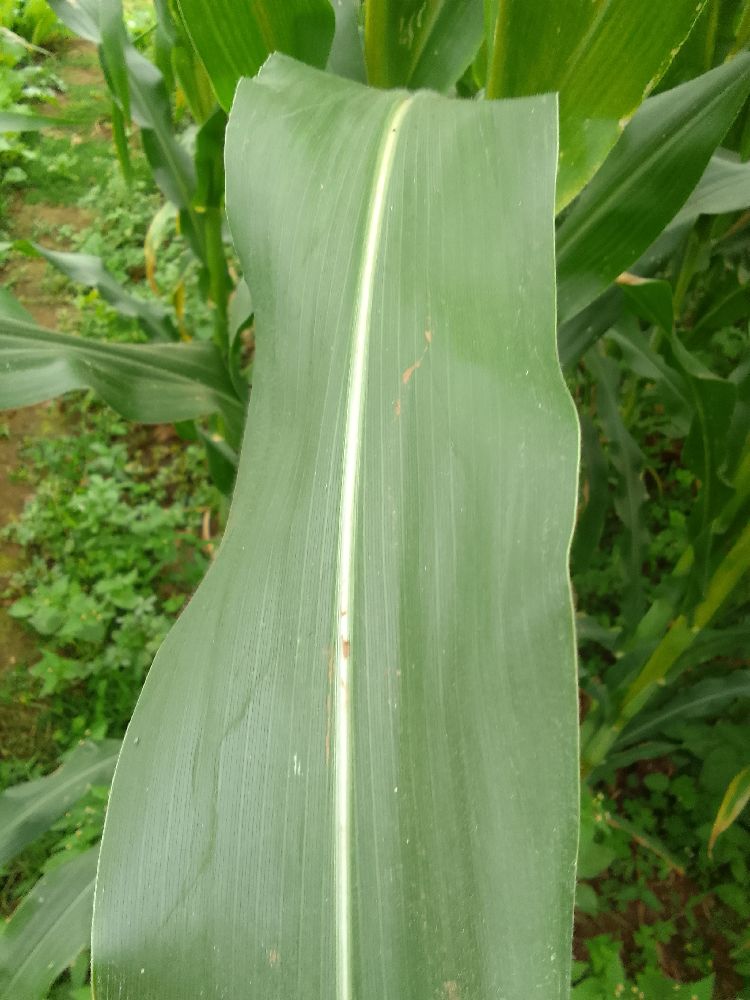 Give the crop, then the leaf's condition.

maize, healthy
